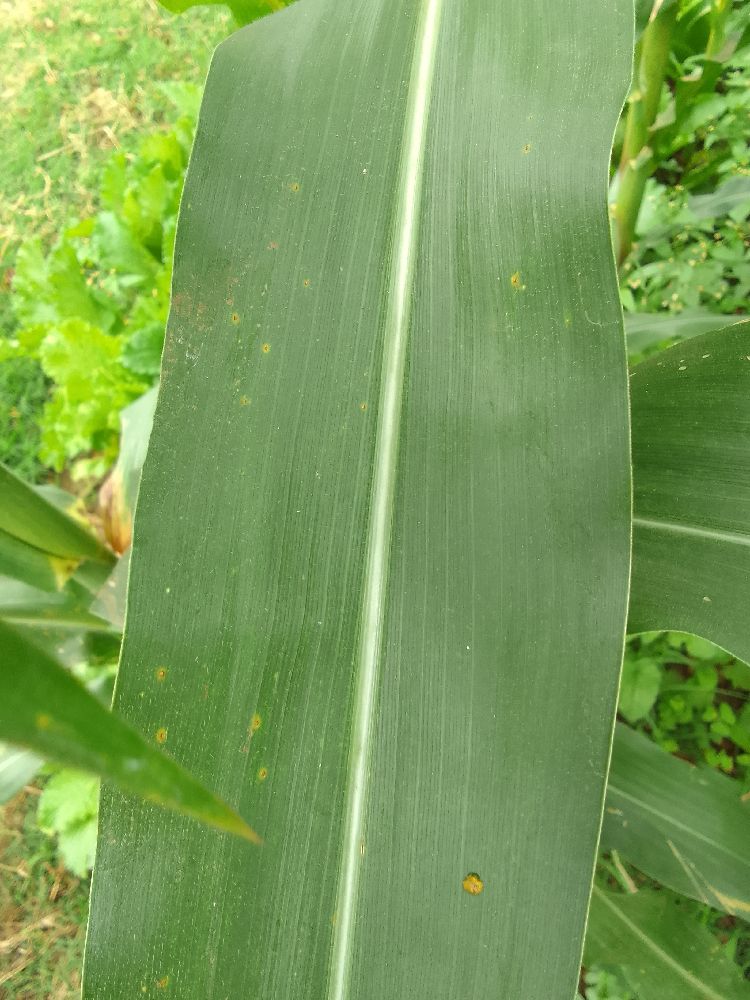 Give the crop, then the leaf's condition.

maize, healthy
